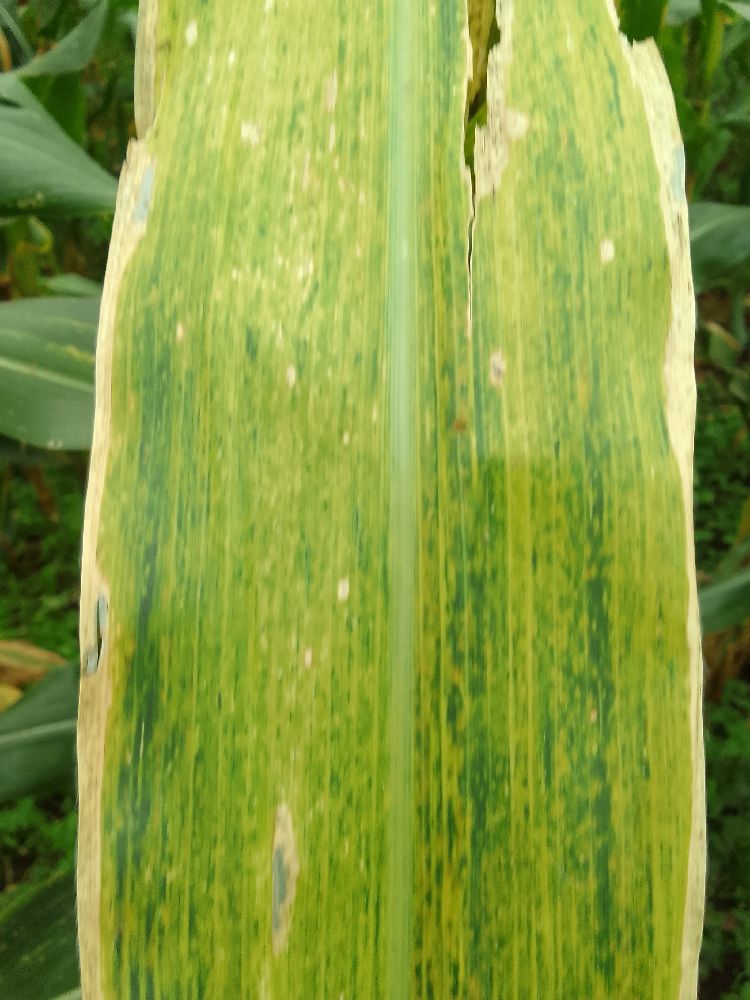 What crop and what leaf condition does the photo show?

maize, maize lethal necrosis
